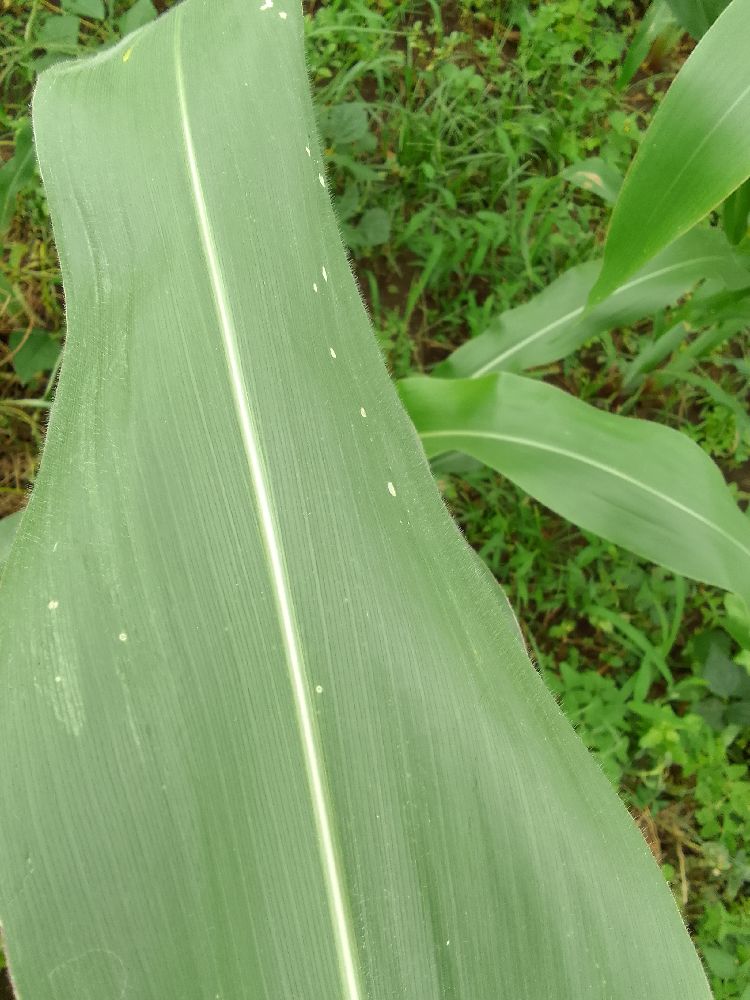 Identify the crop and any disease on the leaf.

maize, healthy
